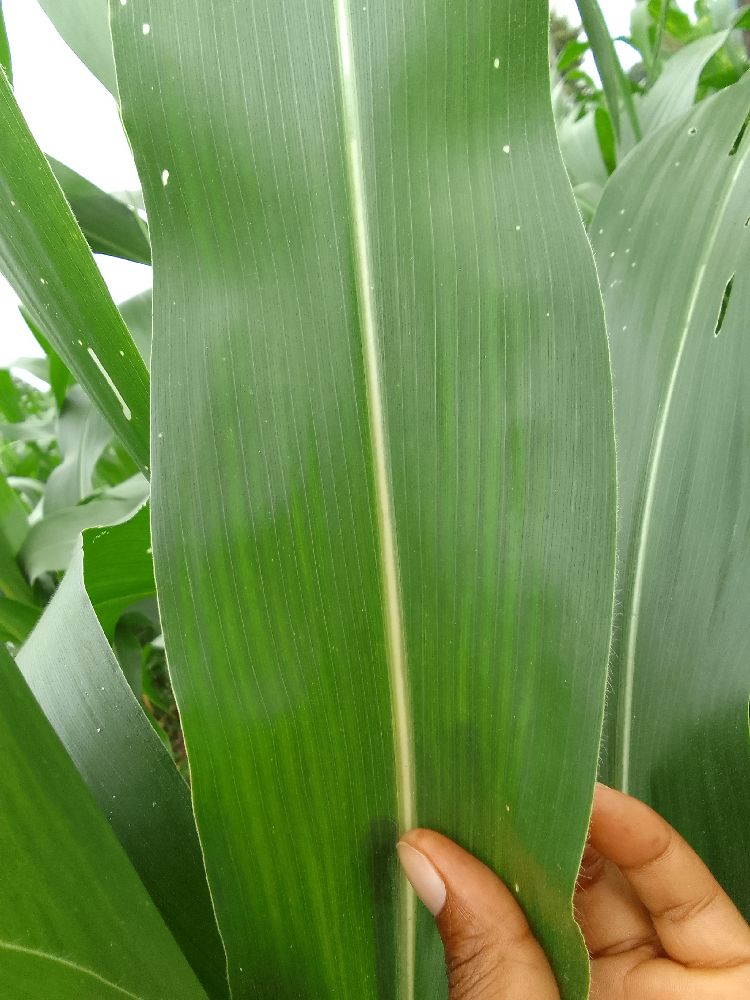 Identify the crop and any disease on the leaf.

maize, healthy
